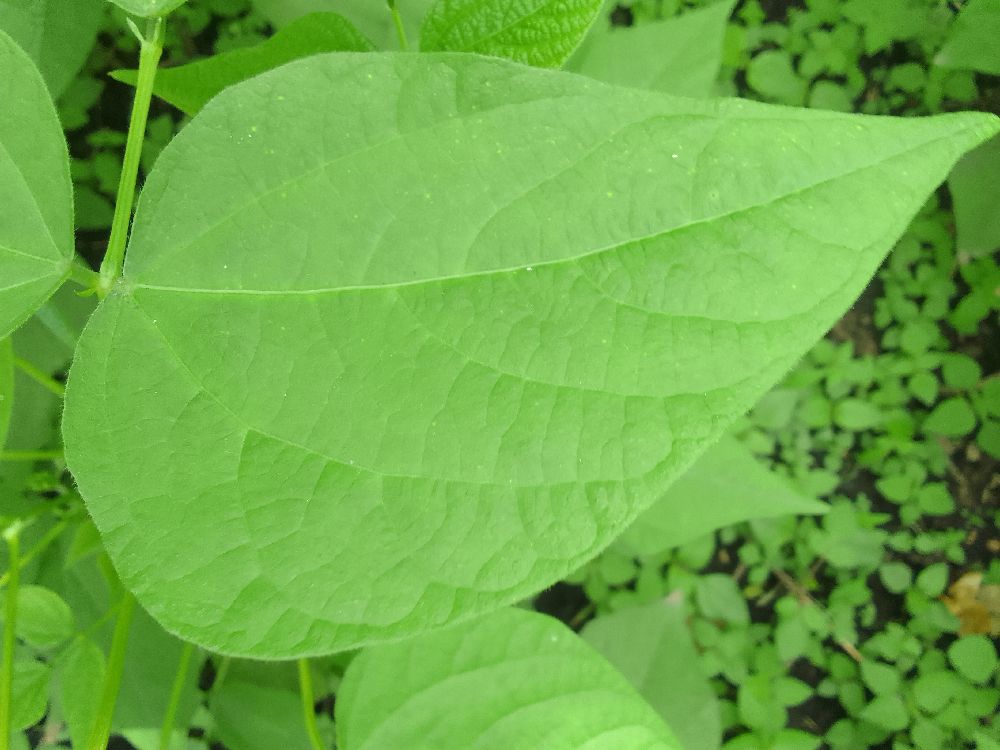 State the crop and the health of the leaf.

common bean, healthy
